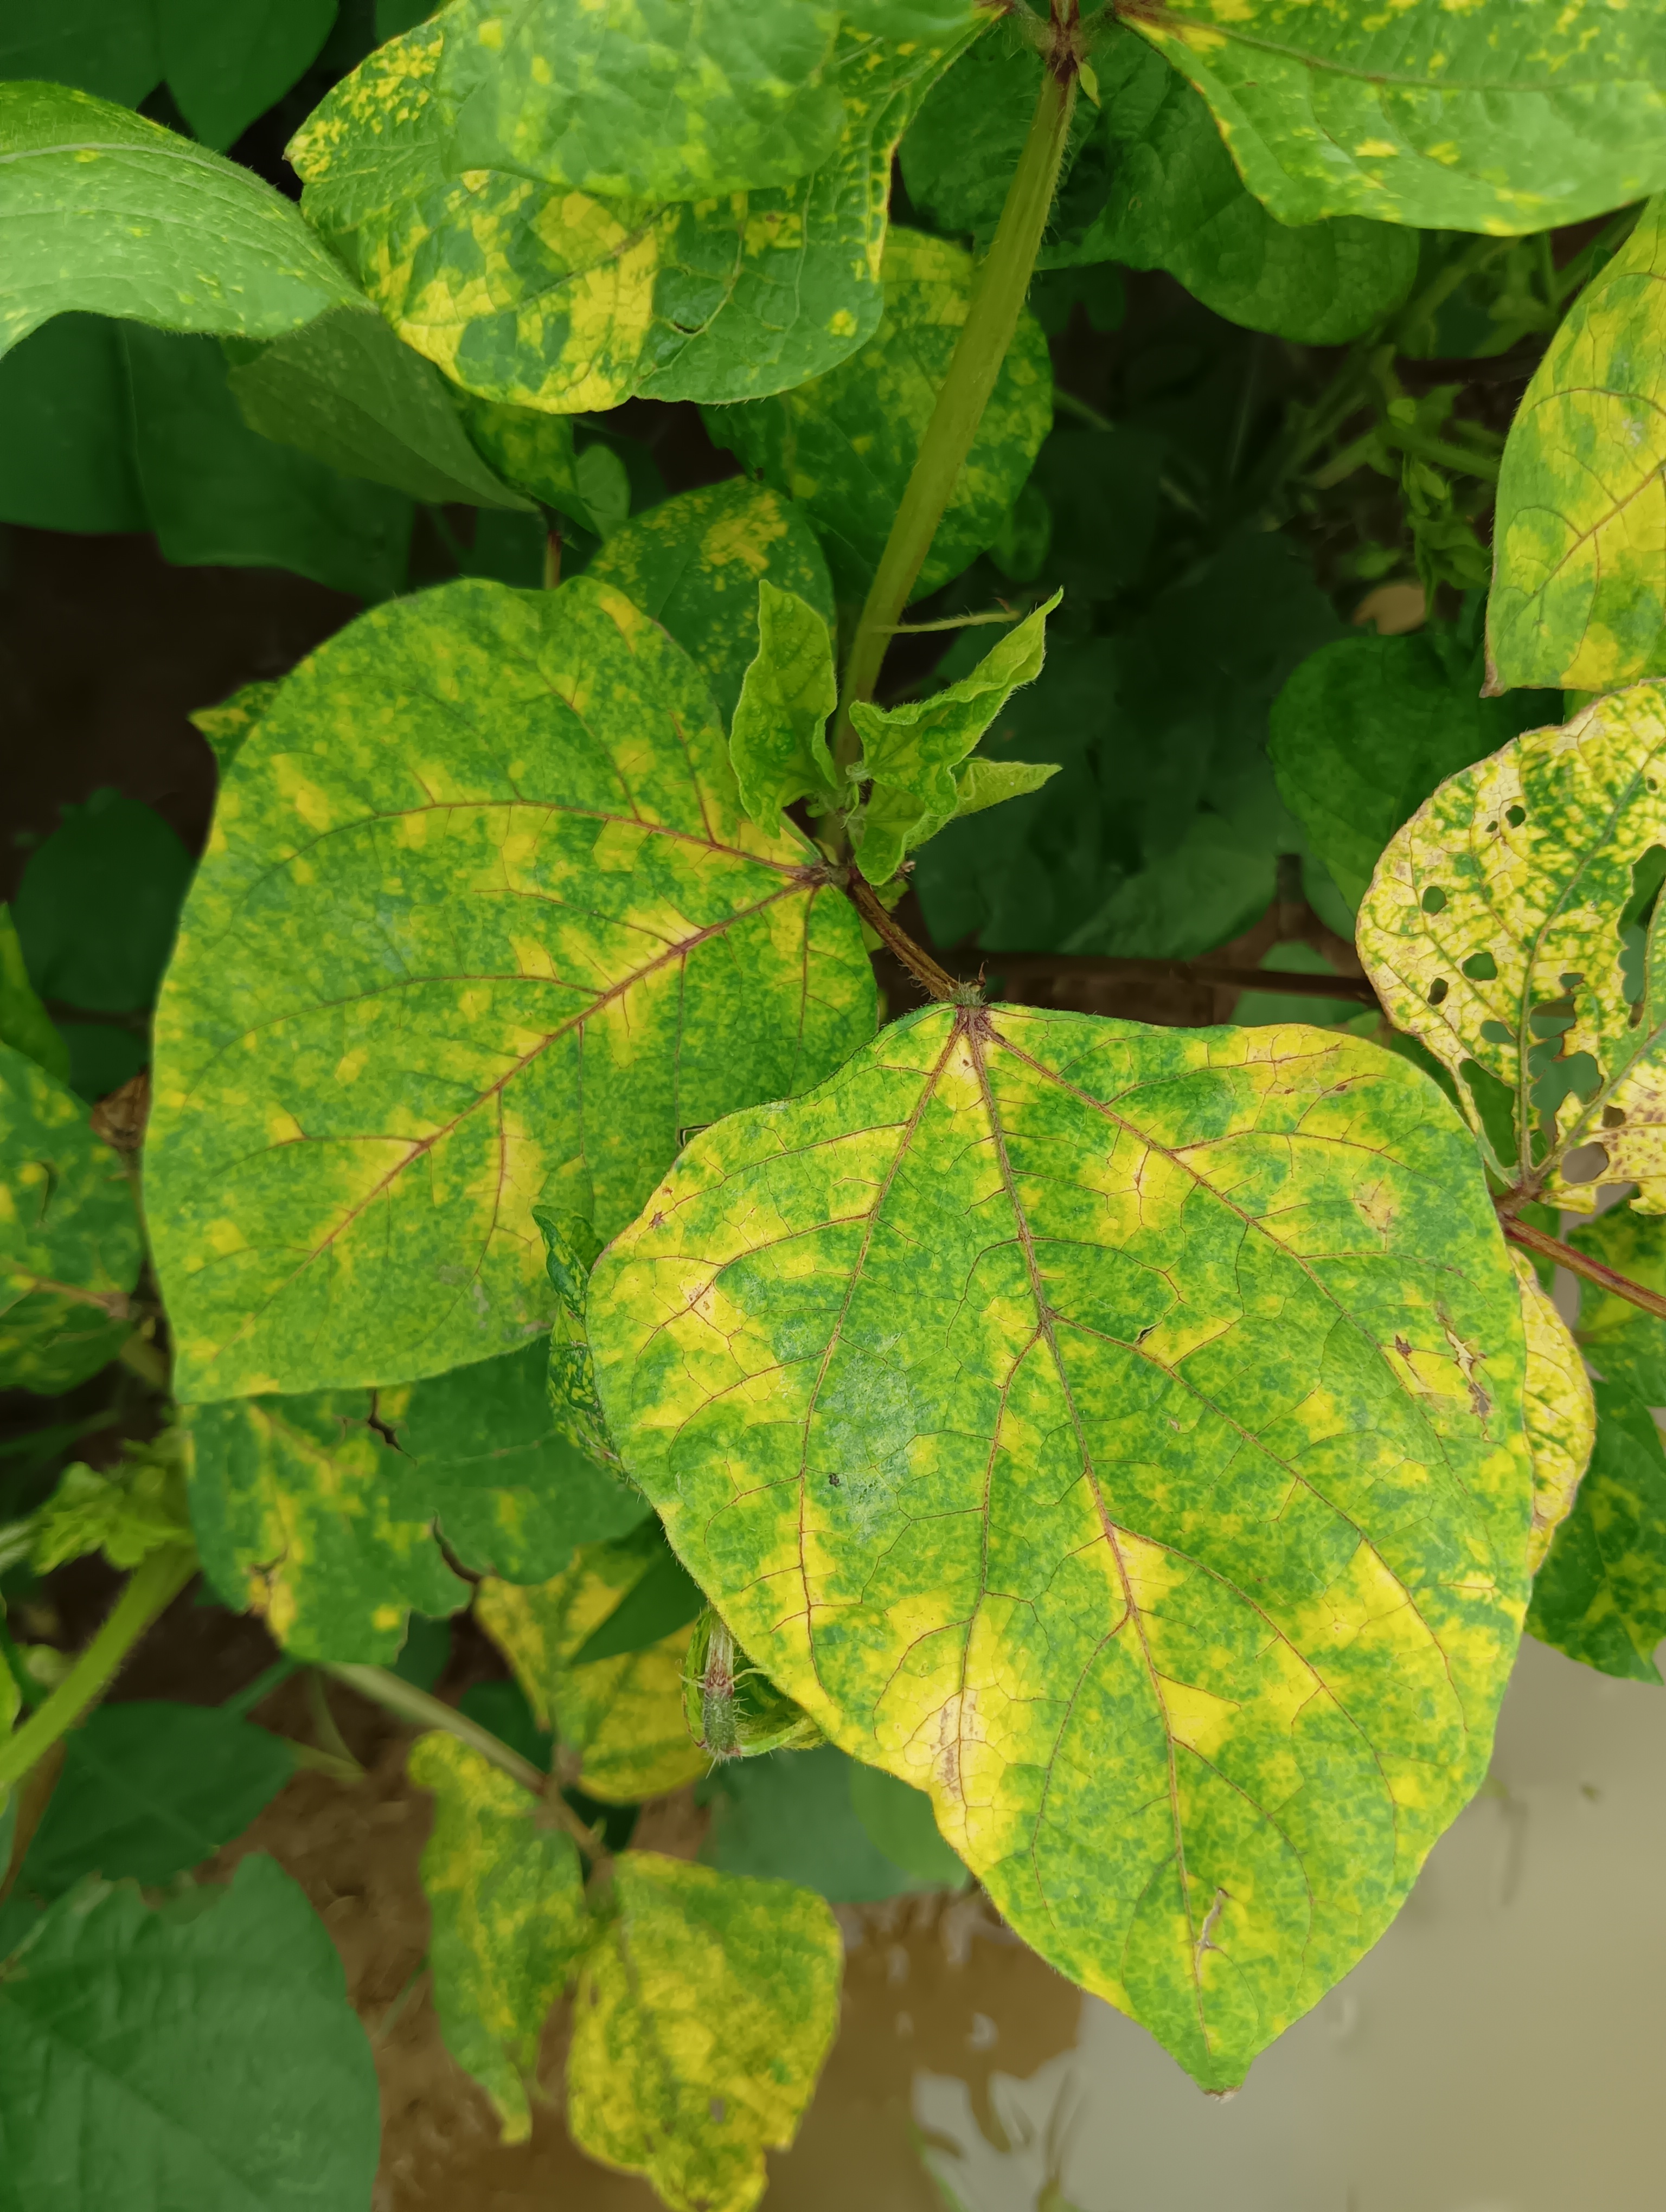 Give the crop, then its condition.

mungbean, yellow mosaic
